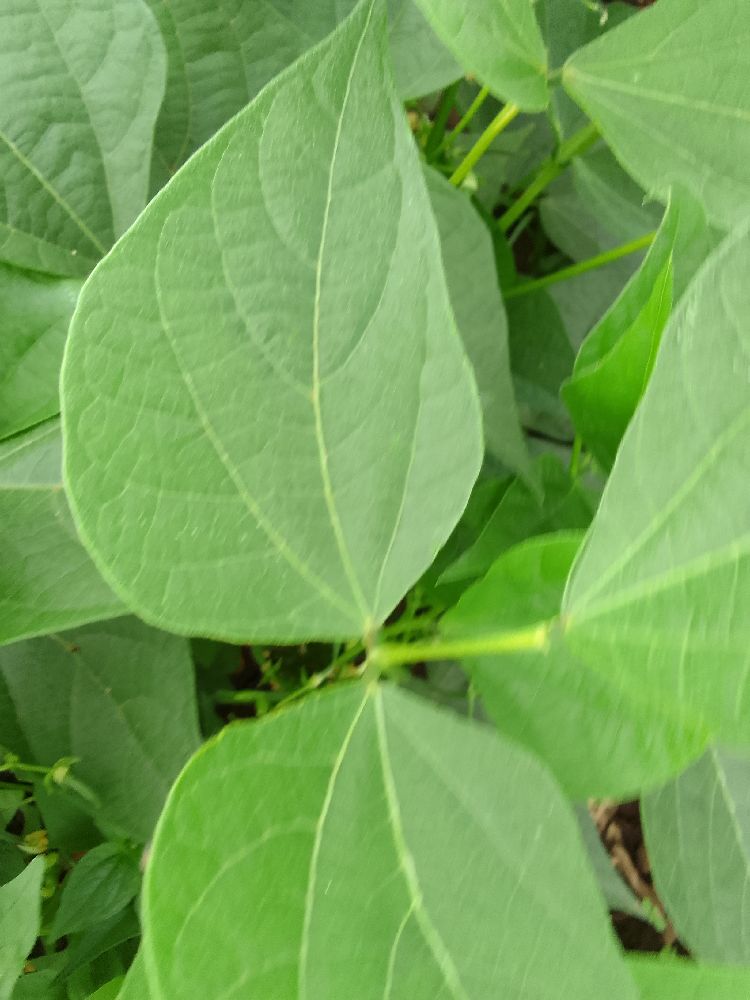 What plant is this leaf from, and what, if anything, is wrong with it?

common bean, healthy
